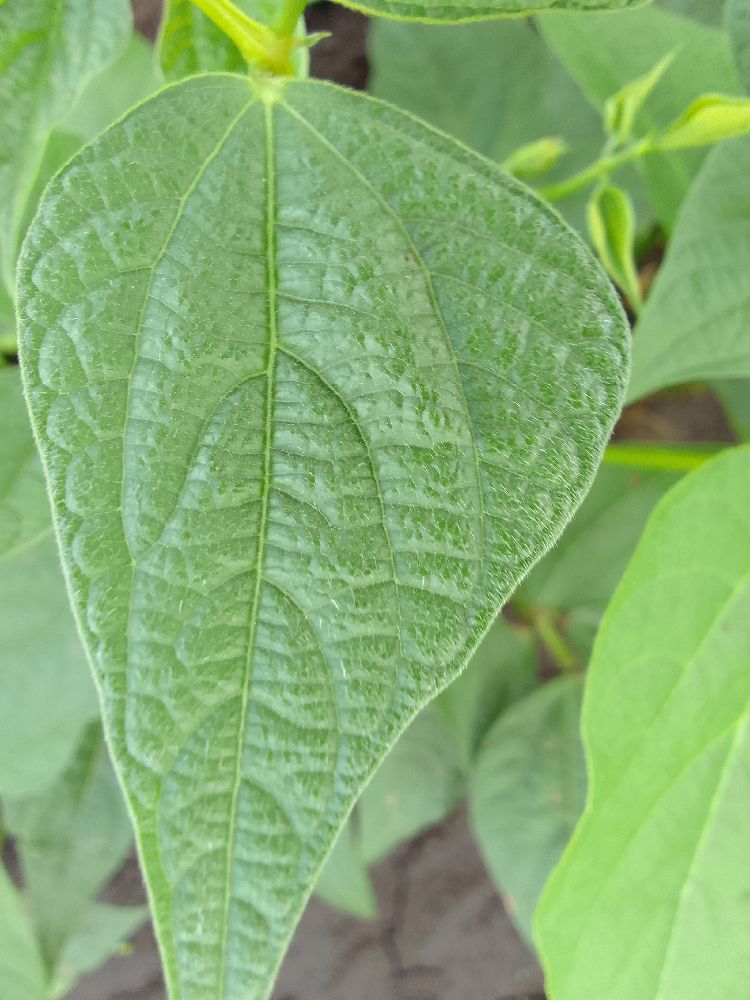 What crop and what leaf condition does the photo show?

common bean, healthy
